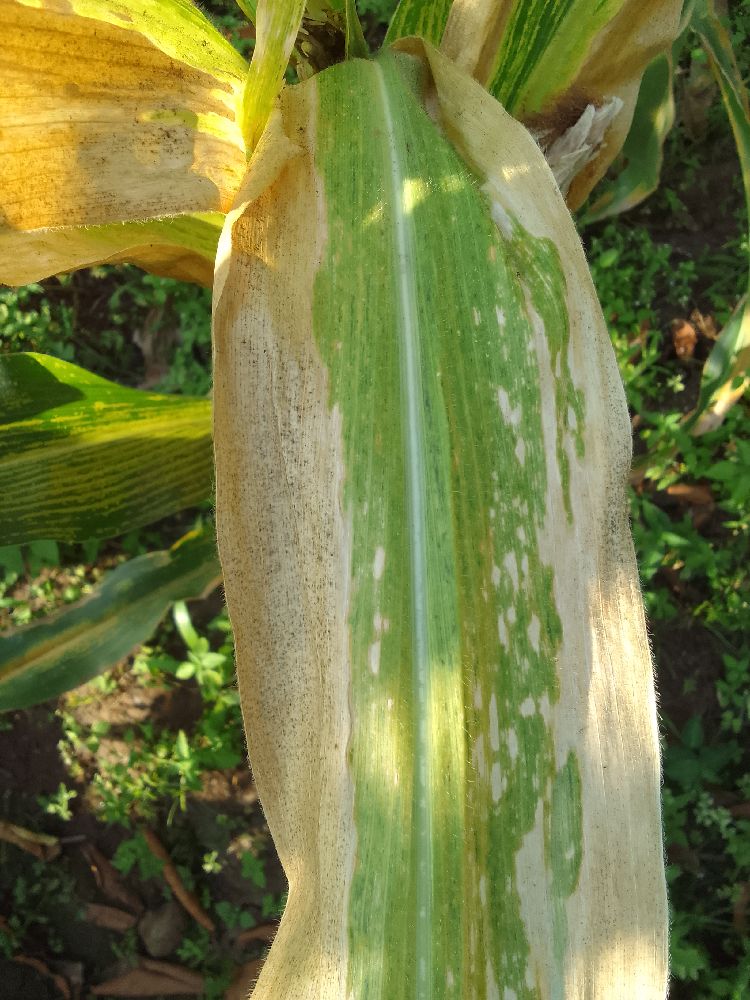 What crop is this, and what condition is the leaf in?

maize, maize lethal necrosis
